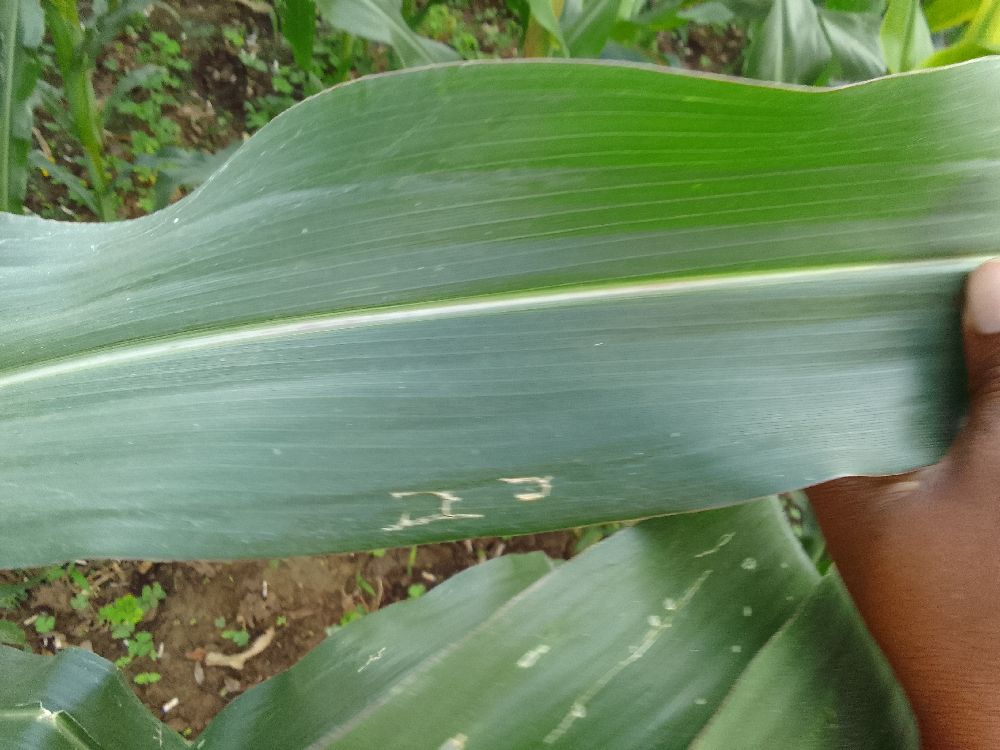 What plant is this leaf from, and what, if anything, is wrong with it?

maize, healthy
